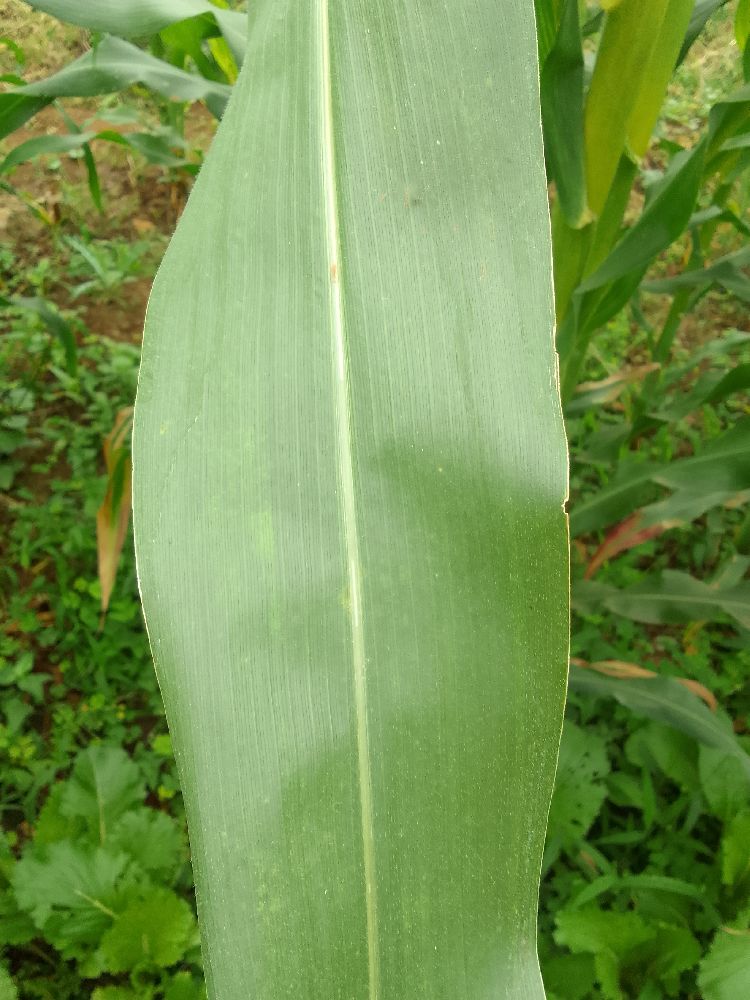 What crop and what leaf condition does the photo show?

maize, healthy
